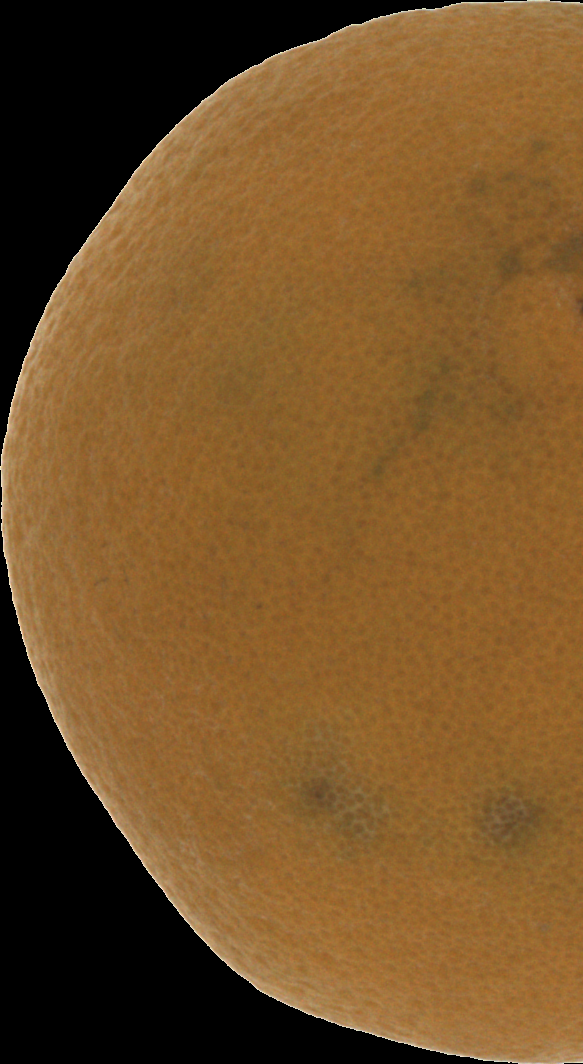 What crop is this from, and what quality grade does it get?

orange, bad
